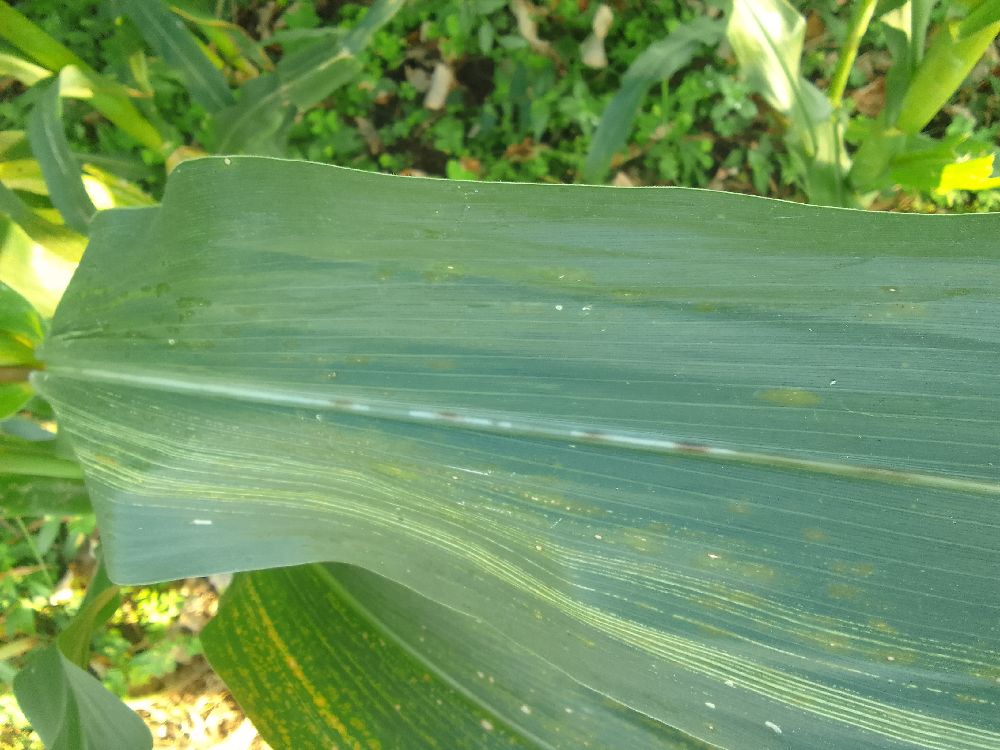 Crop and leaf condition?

maize, maize lethal necrosis
